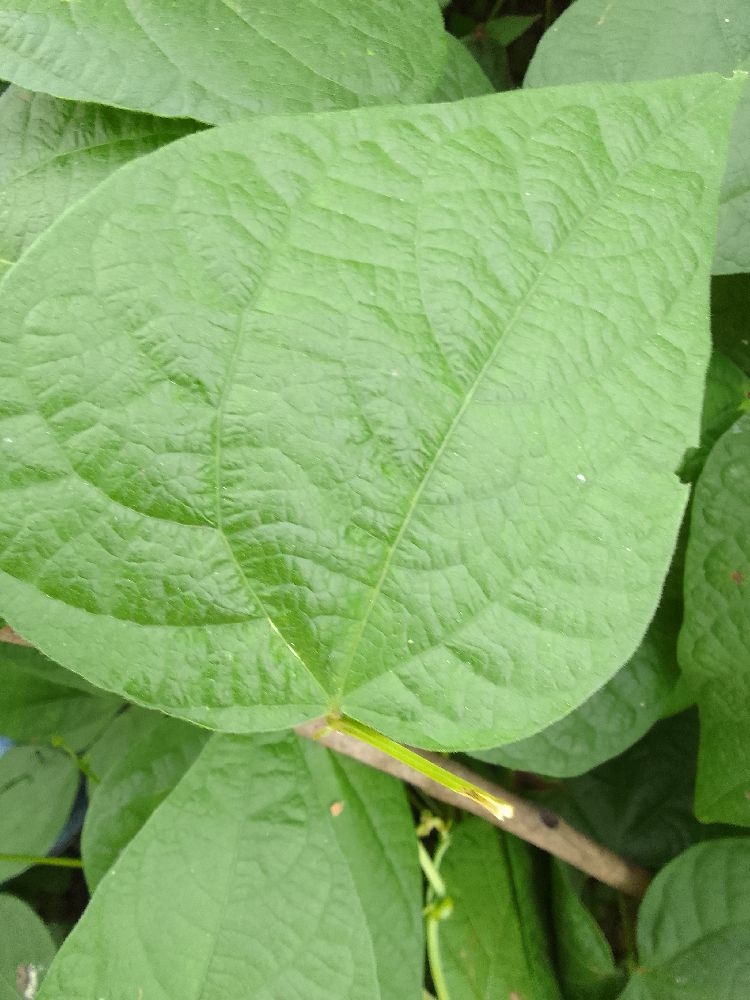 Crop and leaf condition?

common bean, healthy
